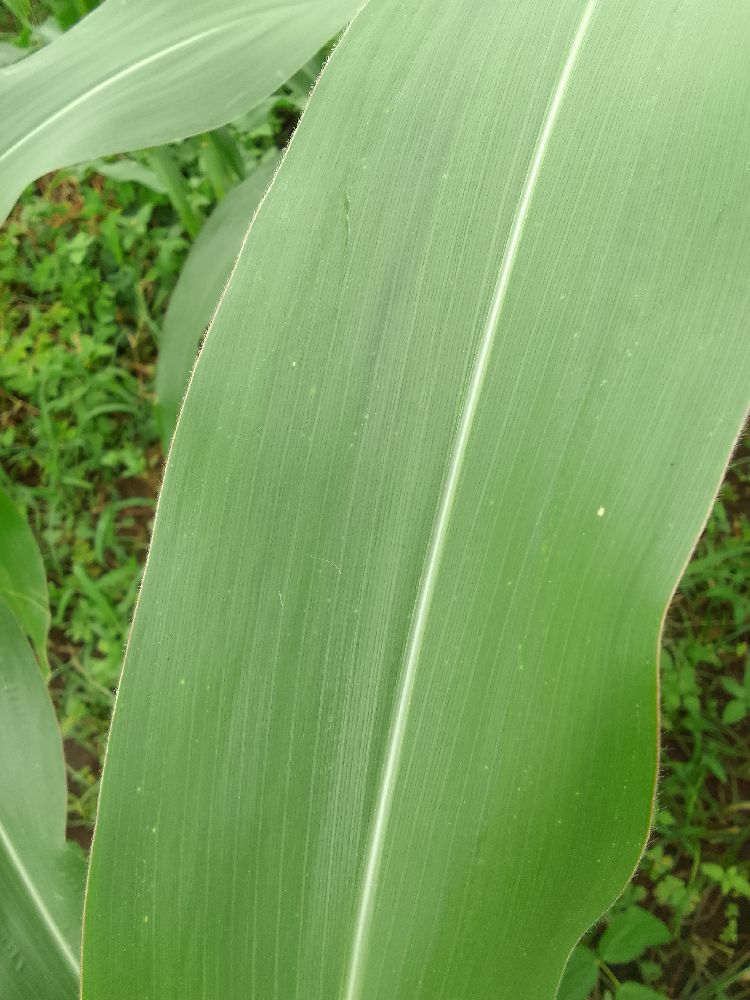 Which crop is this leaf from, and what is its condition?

maize, healthy
